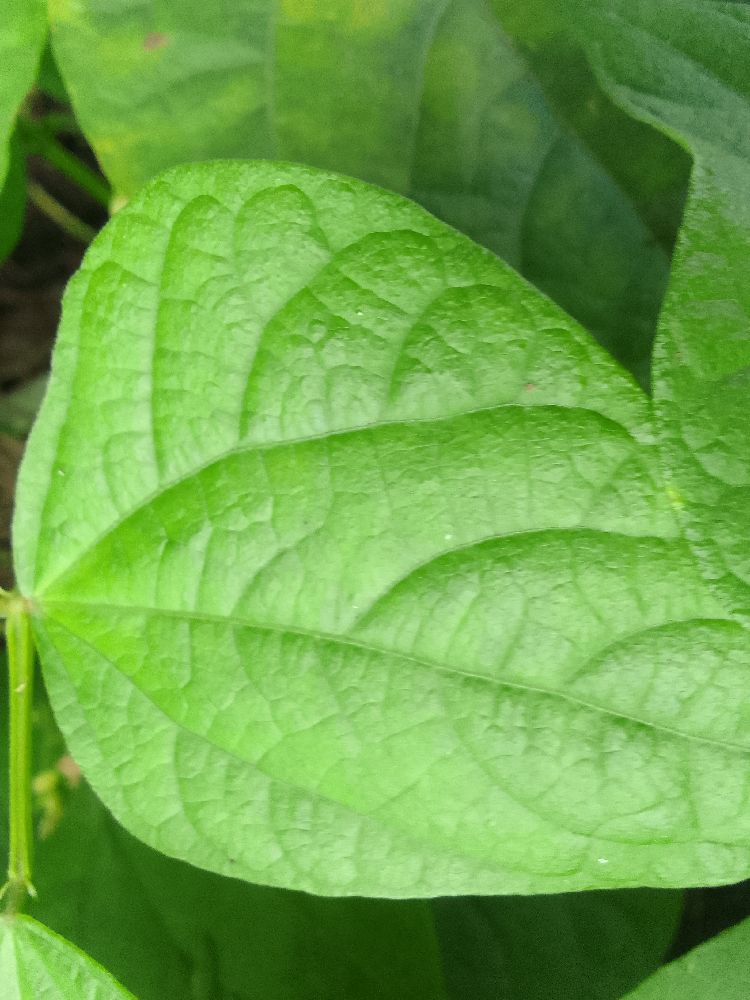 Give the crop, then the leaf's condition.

common bean, healthy
